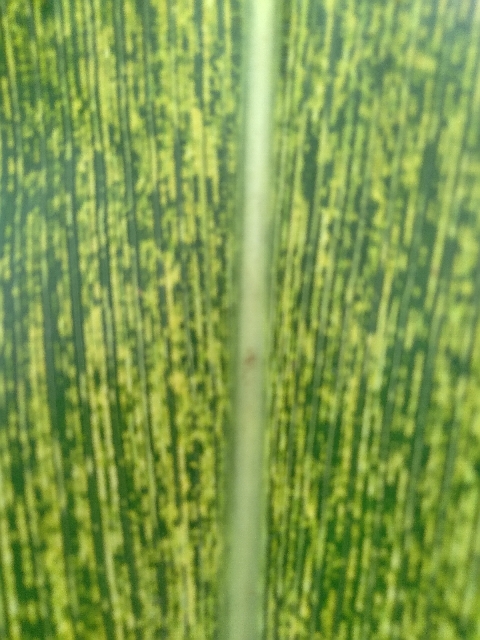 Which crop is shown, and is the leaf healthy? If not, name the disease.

maize, maize streak virus
